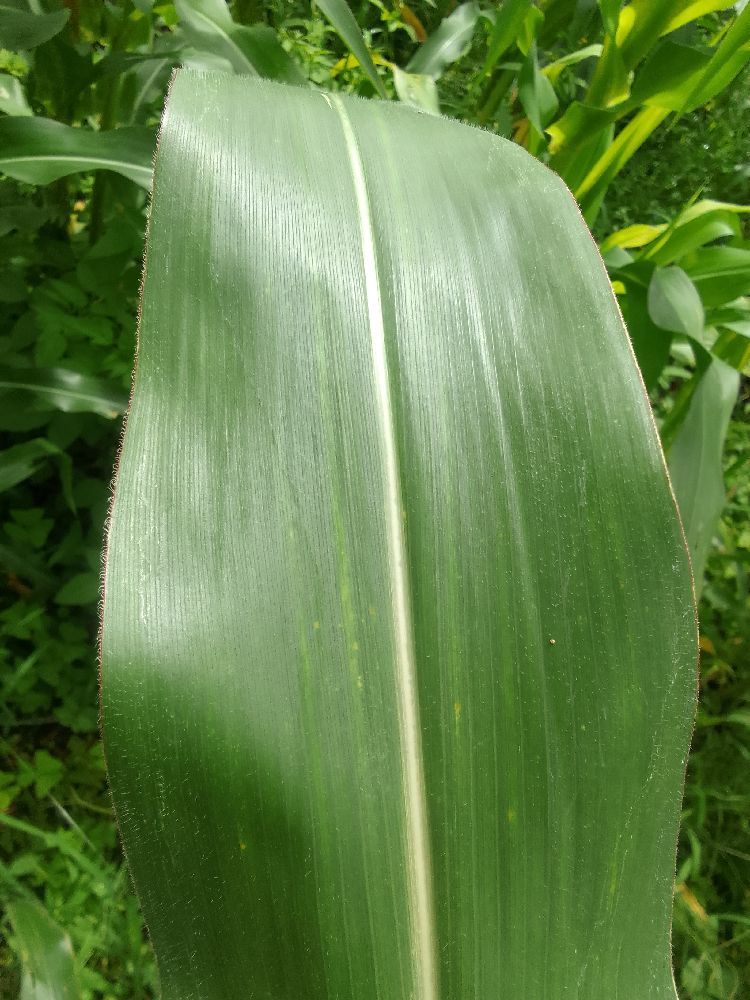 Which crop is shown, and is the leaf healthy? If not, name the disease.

maize, healthy
